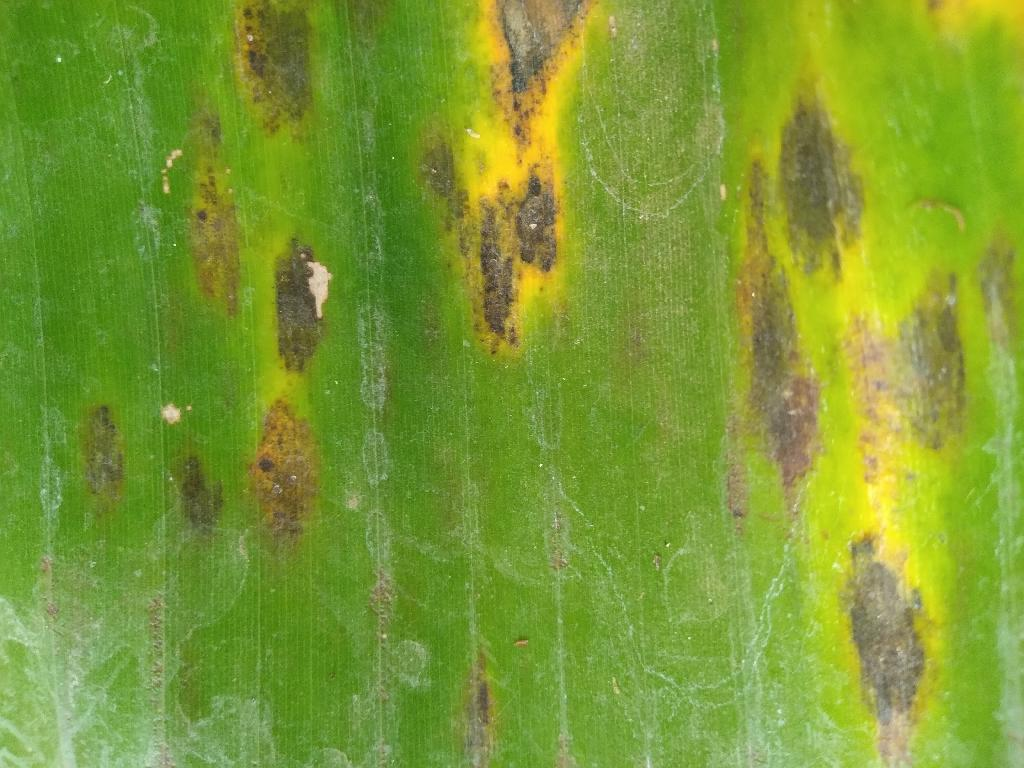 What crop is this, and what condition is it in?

banana, black sigatoka
